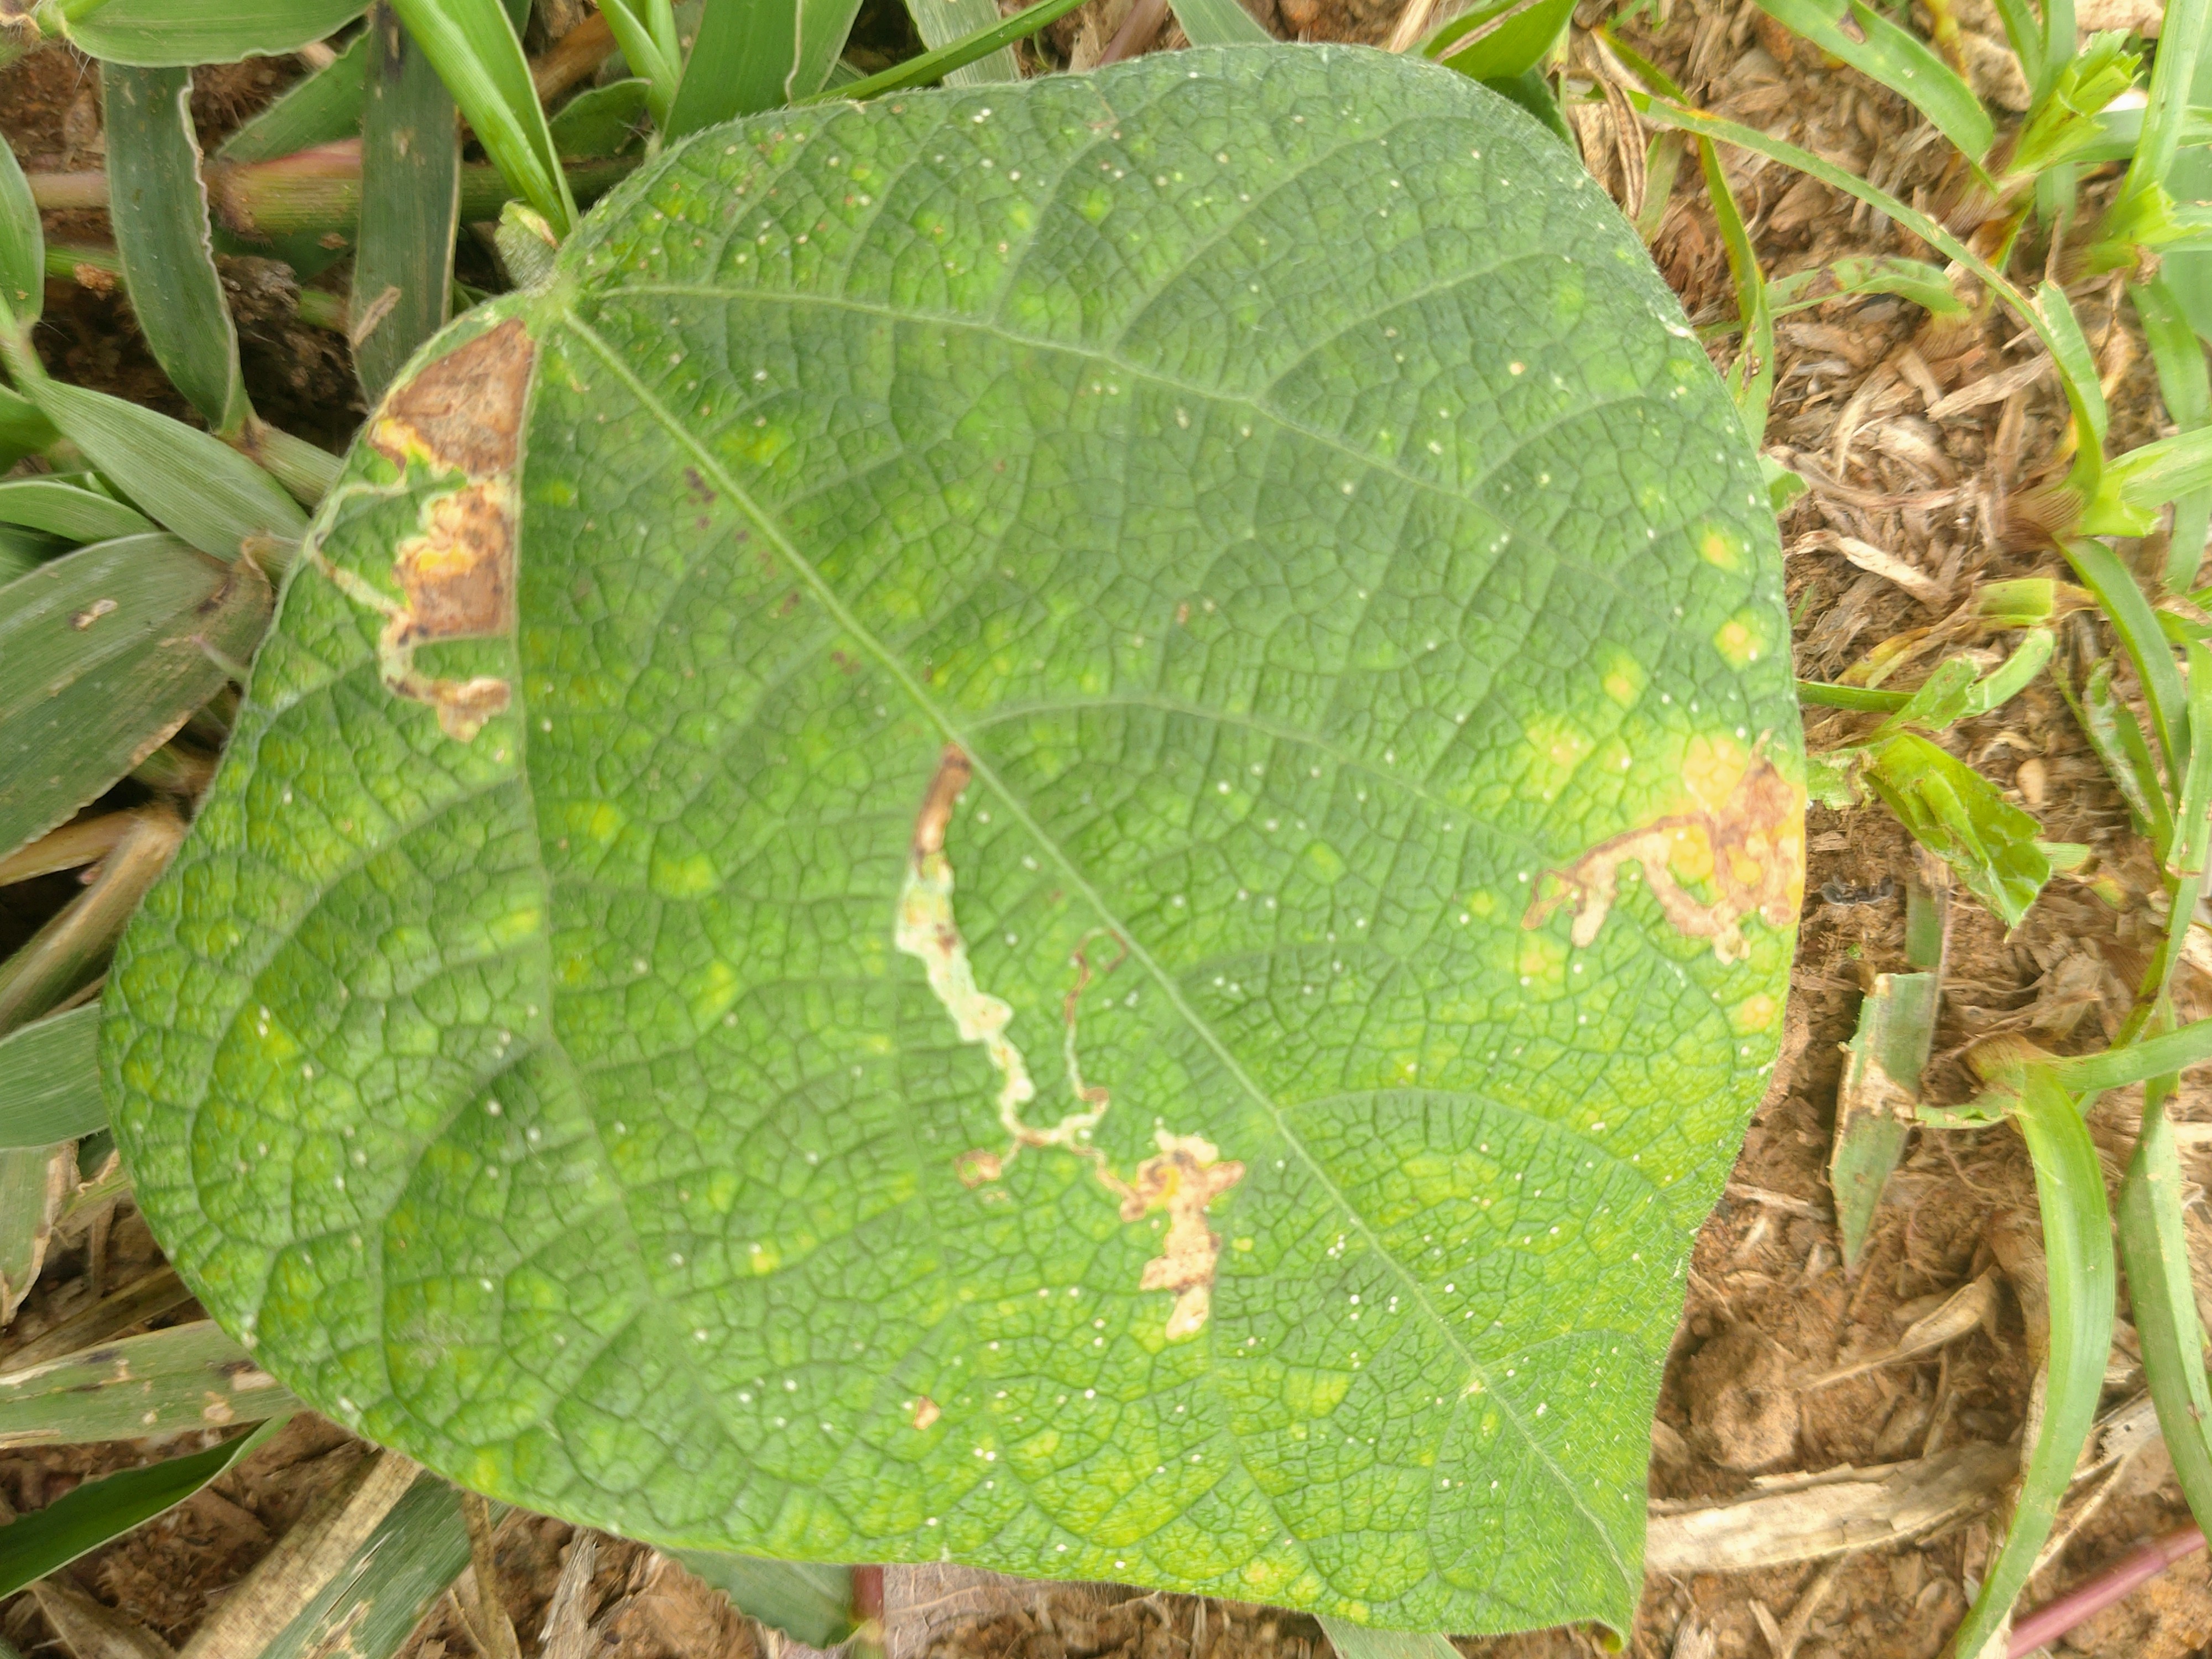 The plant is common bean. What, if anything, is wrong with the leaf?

rust
